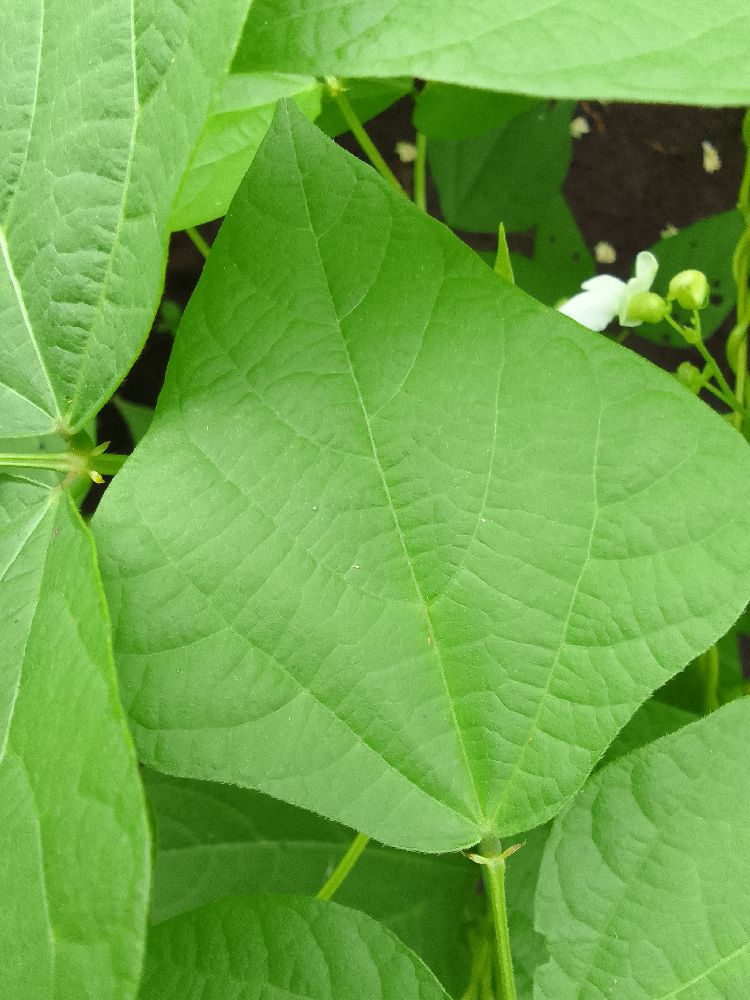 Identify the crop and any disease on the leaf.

common bean, healthy
